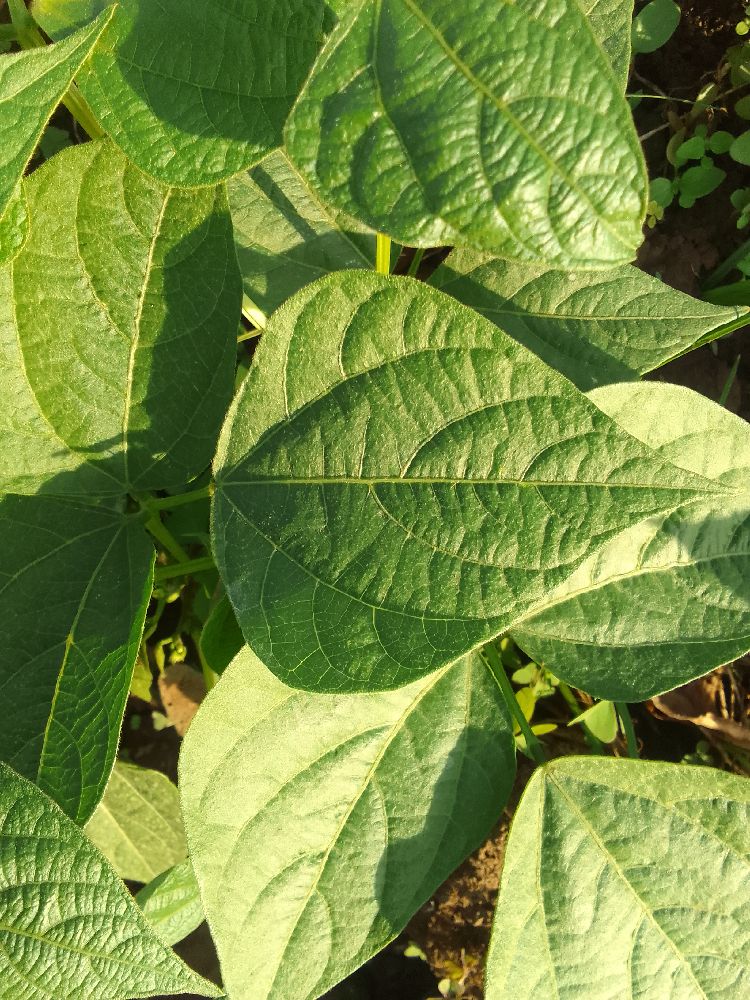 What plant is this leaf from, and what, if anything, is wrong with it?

common bean, healthy
